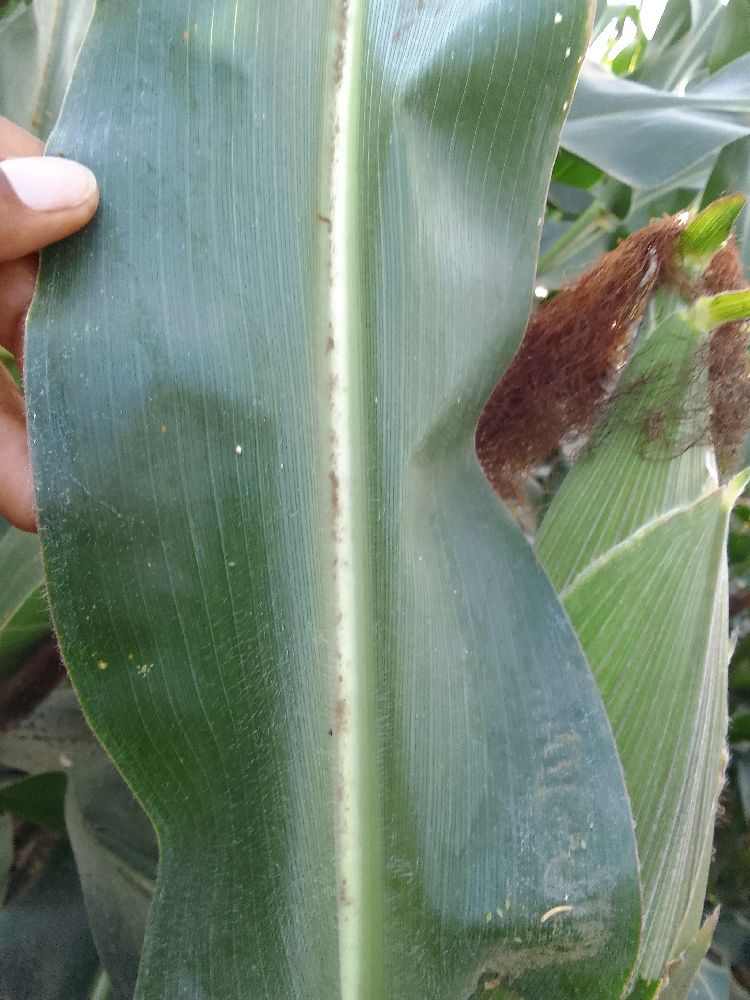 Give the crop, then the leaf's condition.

maize, healthy
